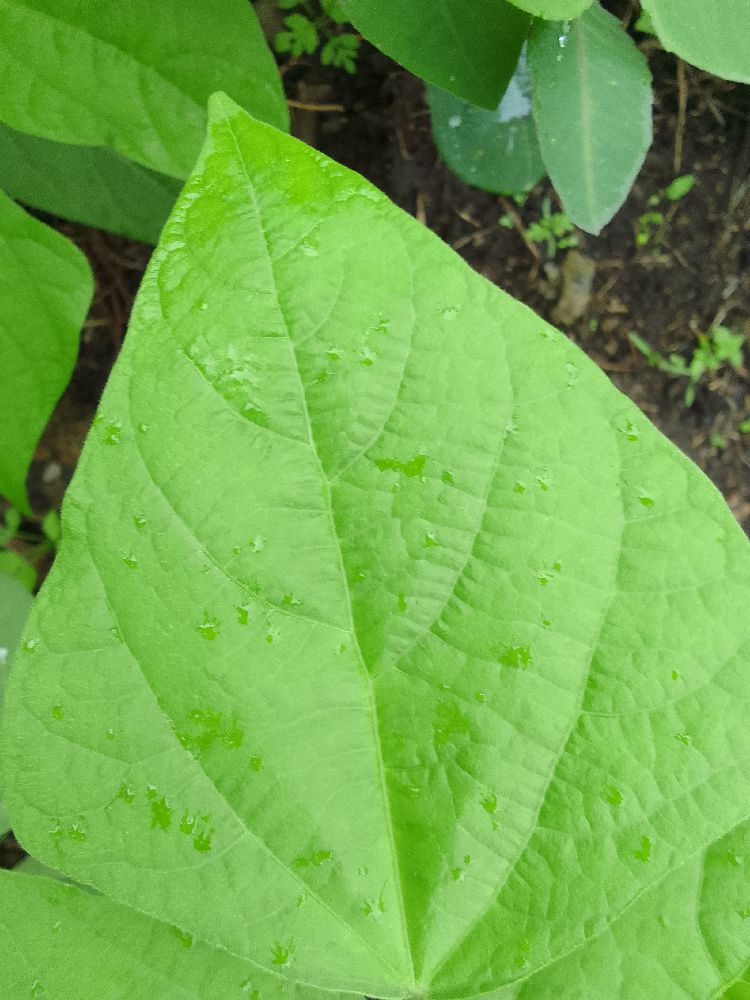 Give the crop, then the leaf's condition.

common bean, healthy
